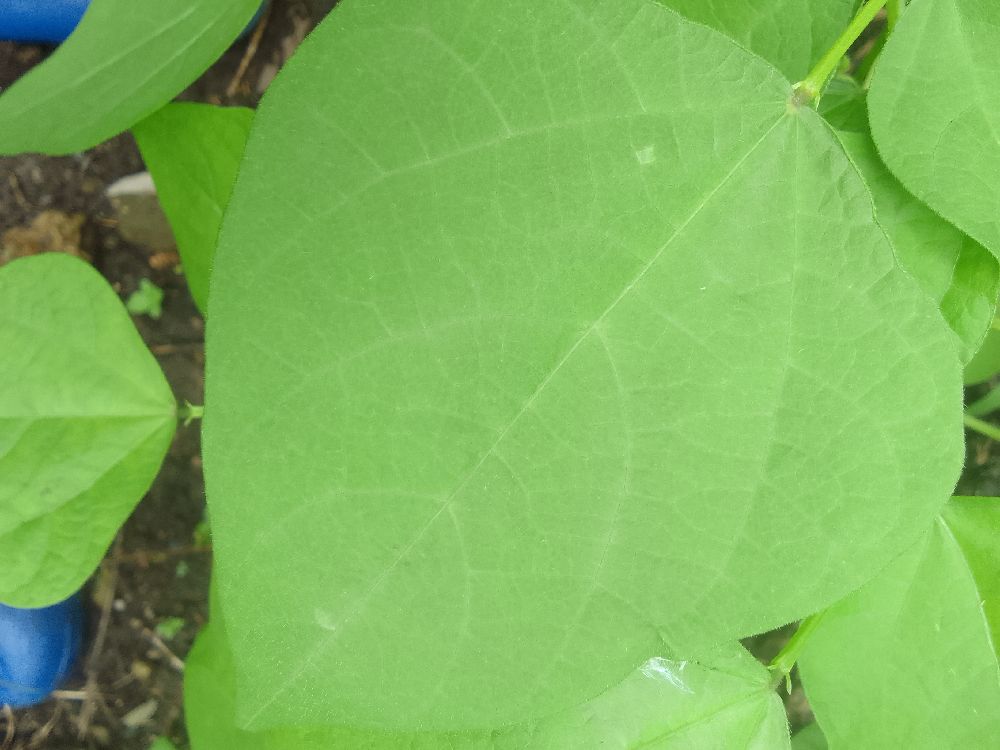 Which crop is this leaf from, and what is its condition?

common bean, healthy
